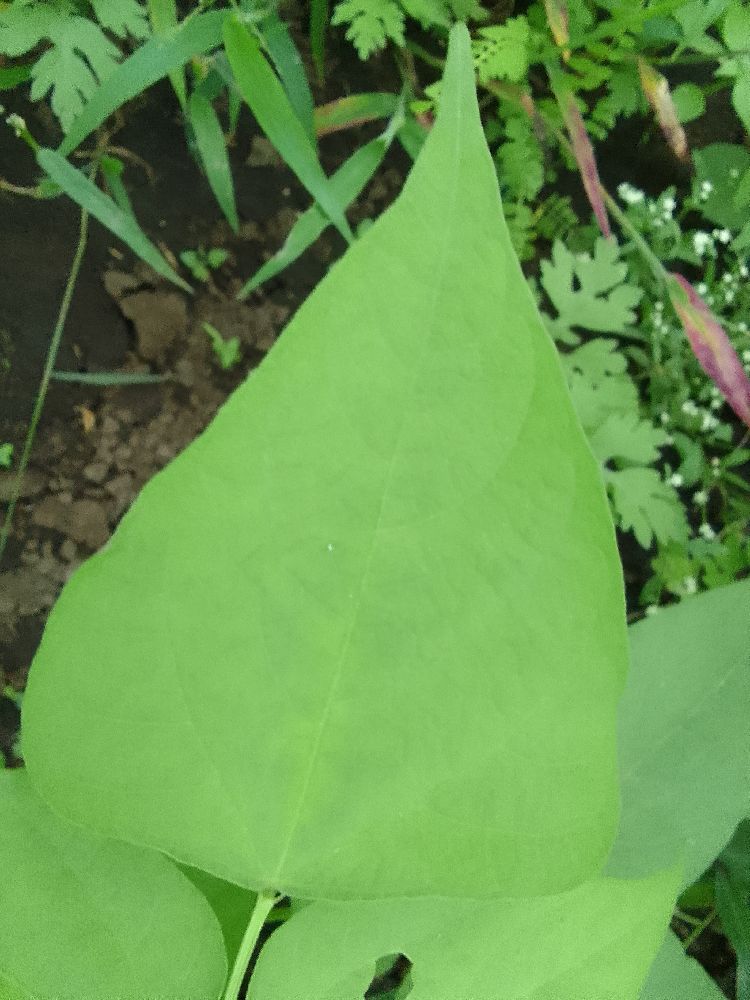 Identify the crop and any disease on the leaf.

common bean, healthy
